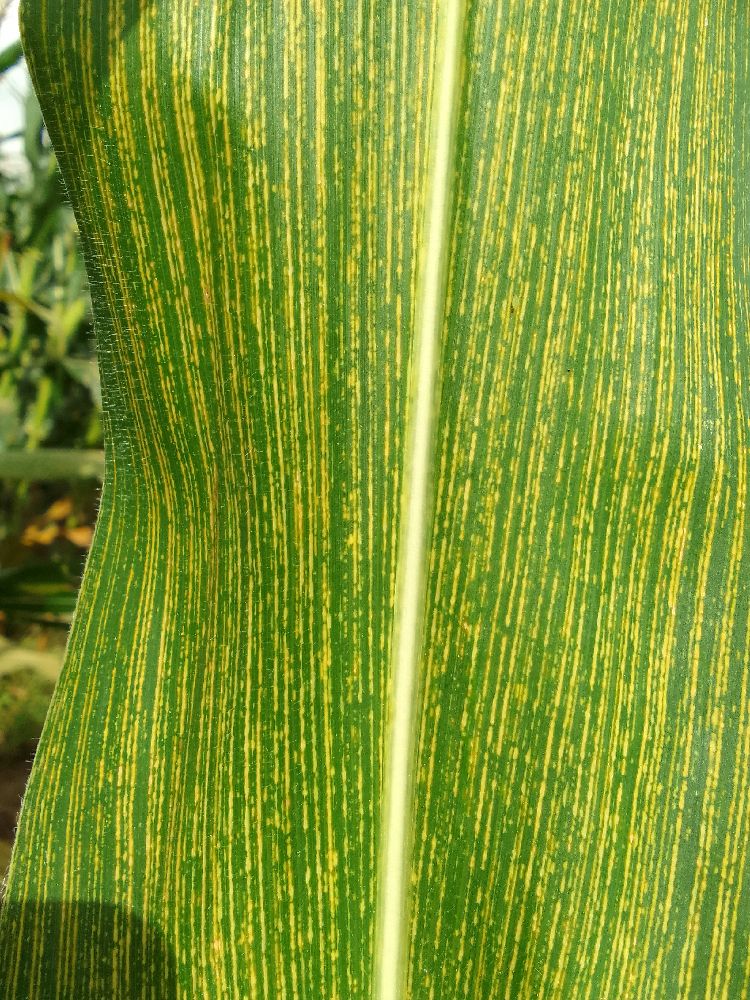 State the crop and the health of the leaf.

maize, maize streak virus
